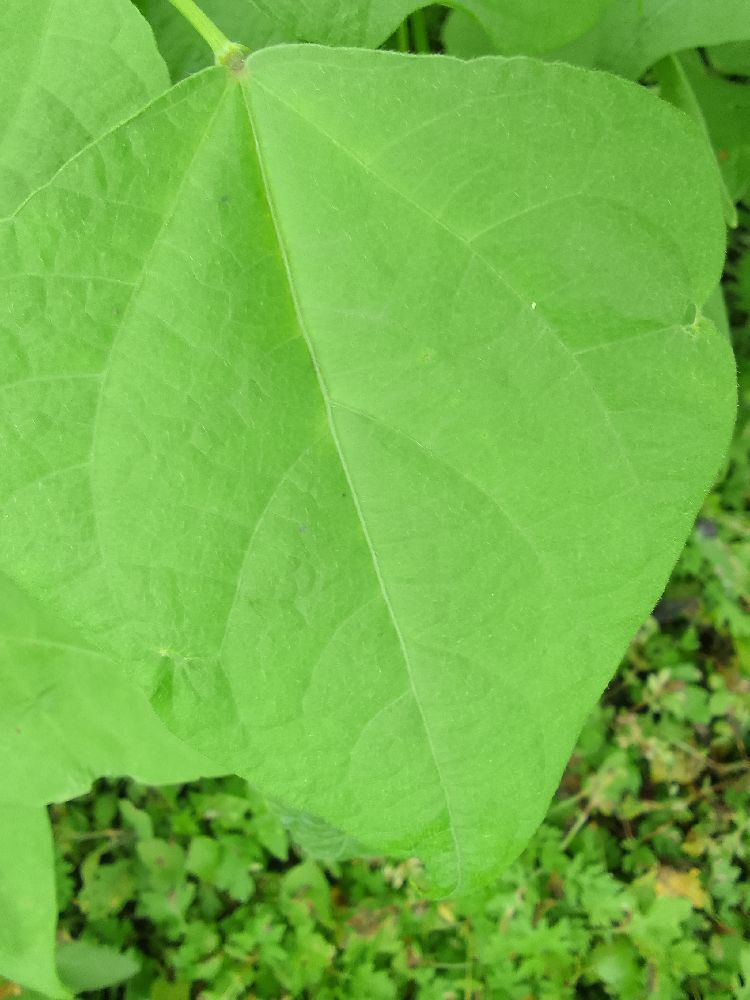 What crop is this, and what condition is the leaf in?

common bean, healthy
